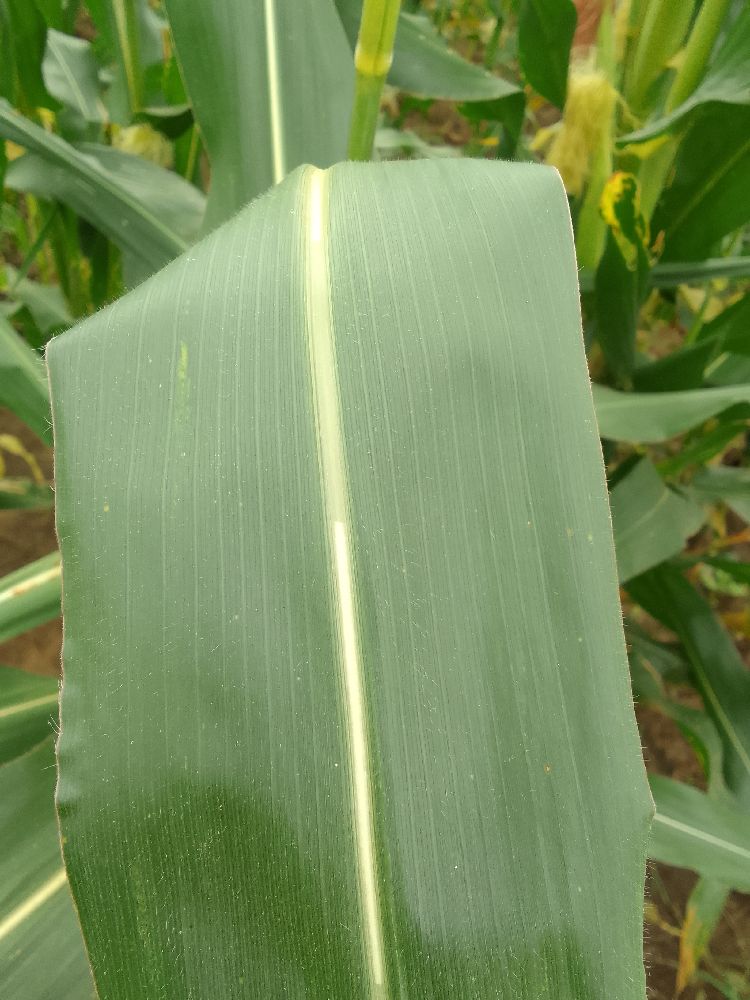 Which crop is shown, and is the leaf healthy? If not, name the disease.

maize, healthy
